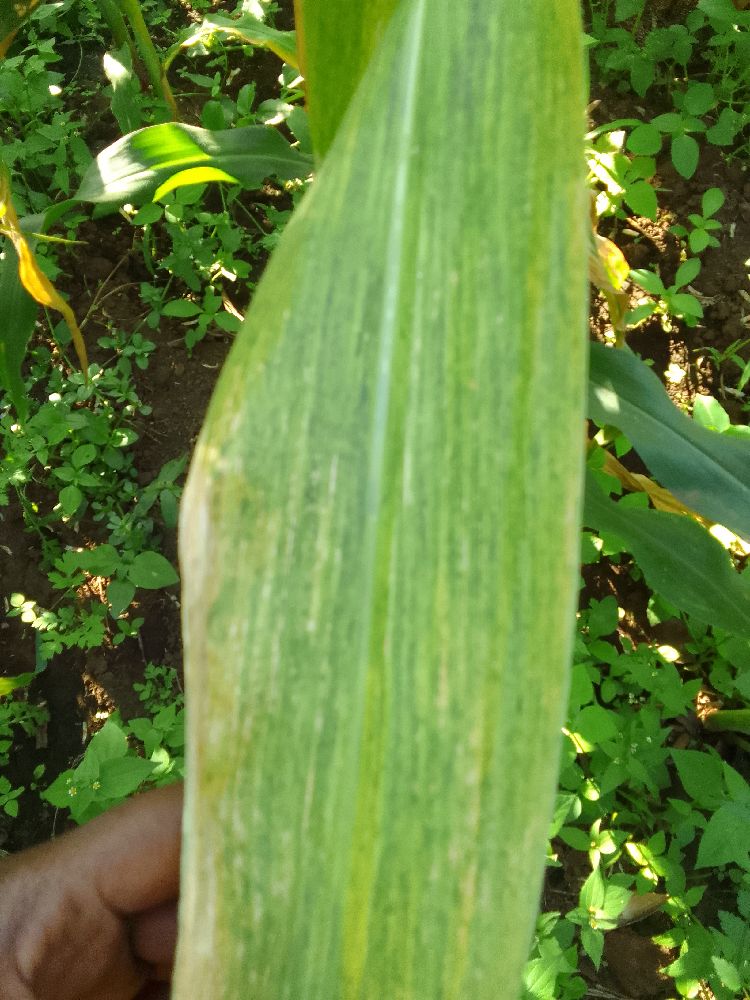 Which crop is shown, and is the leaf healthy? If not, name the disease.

maize, maize lethal necrosis
